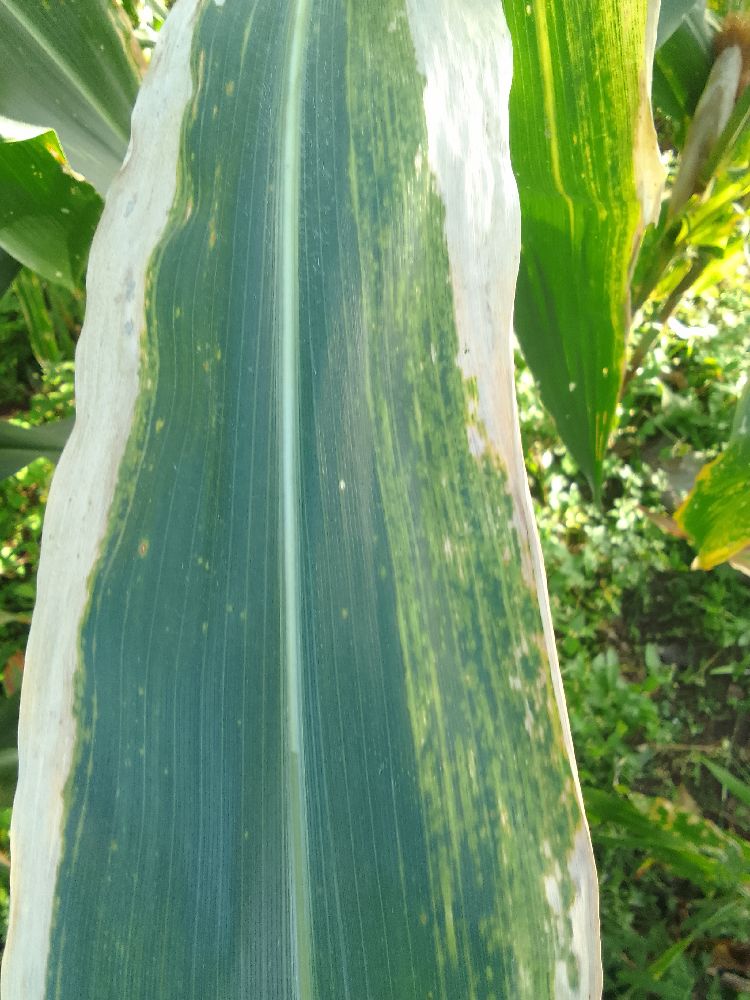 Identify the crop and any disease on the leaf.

maize, maize lethal necrosis
